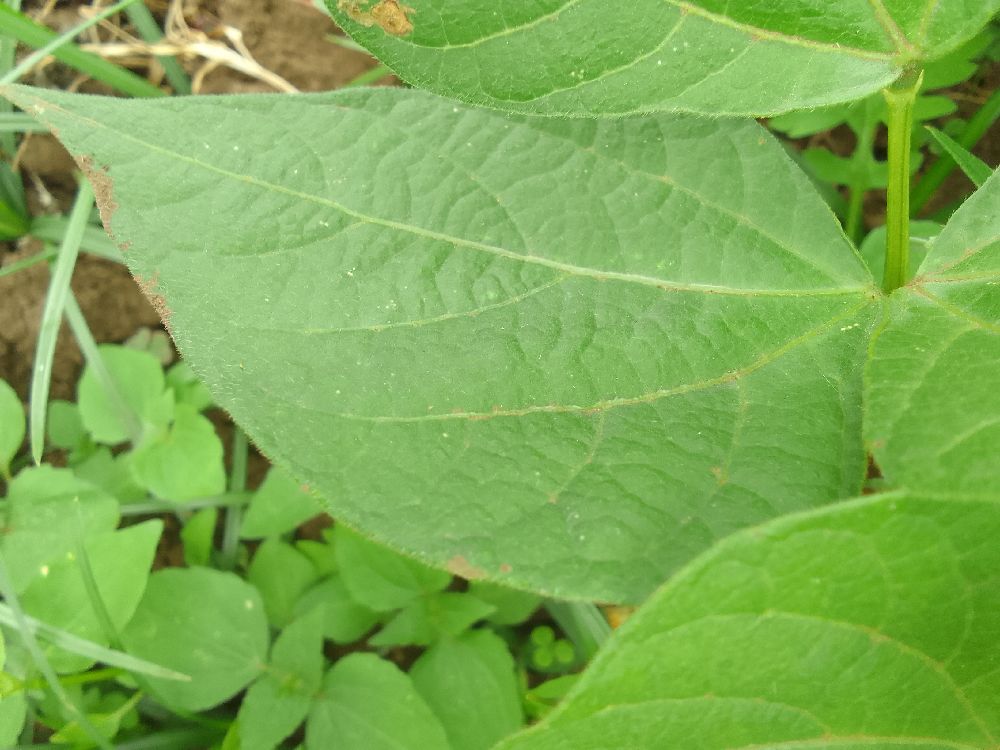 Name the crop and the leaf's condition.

common bean, healthy
